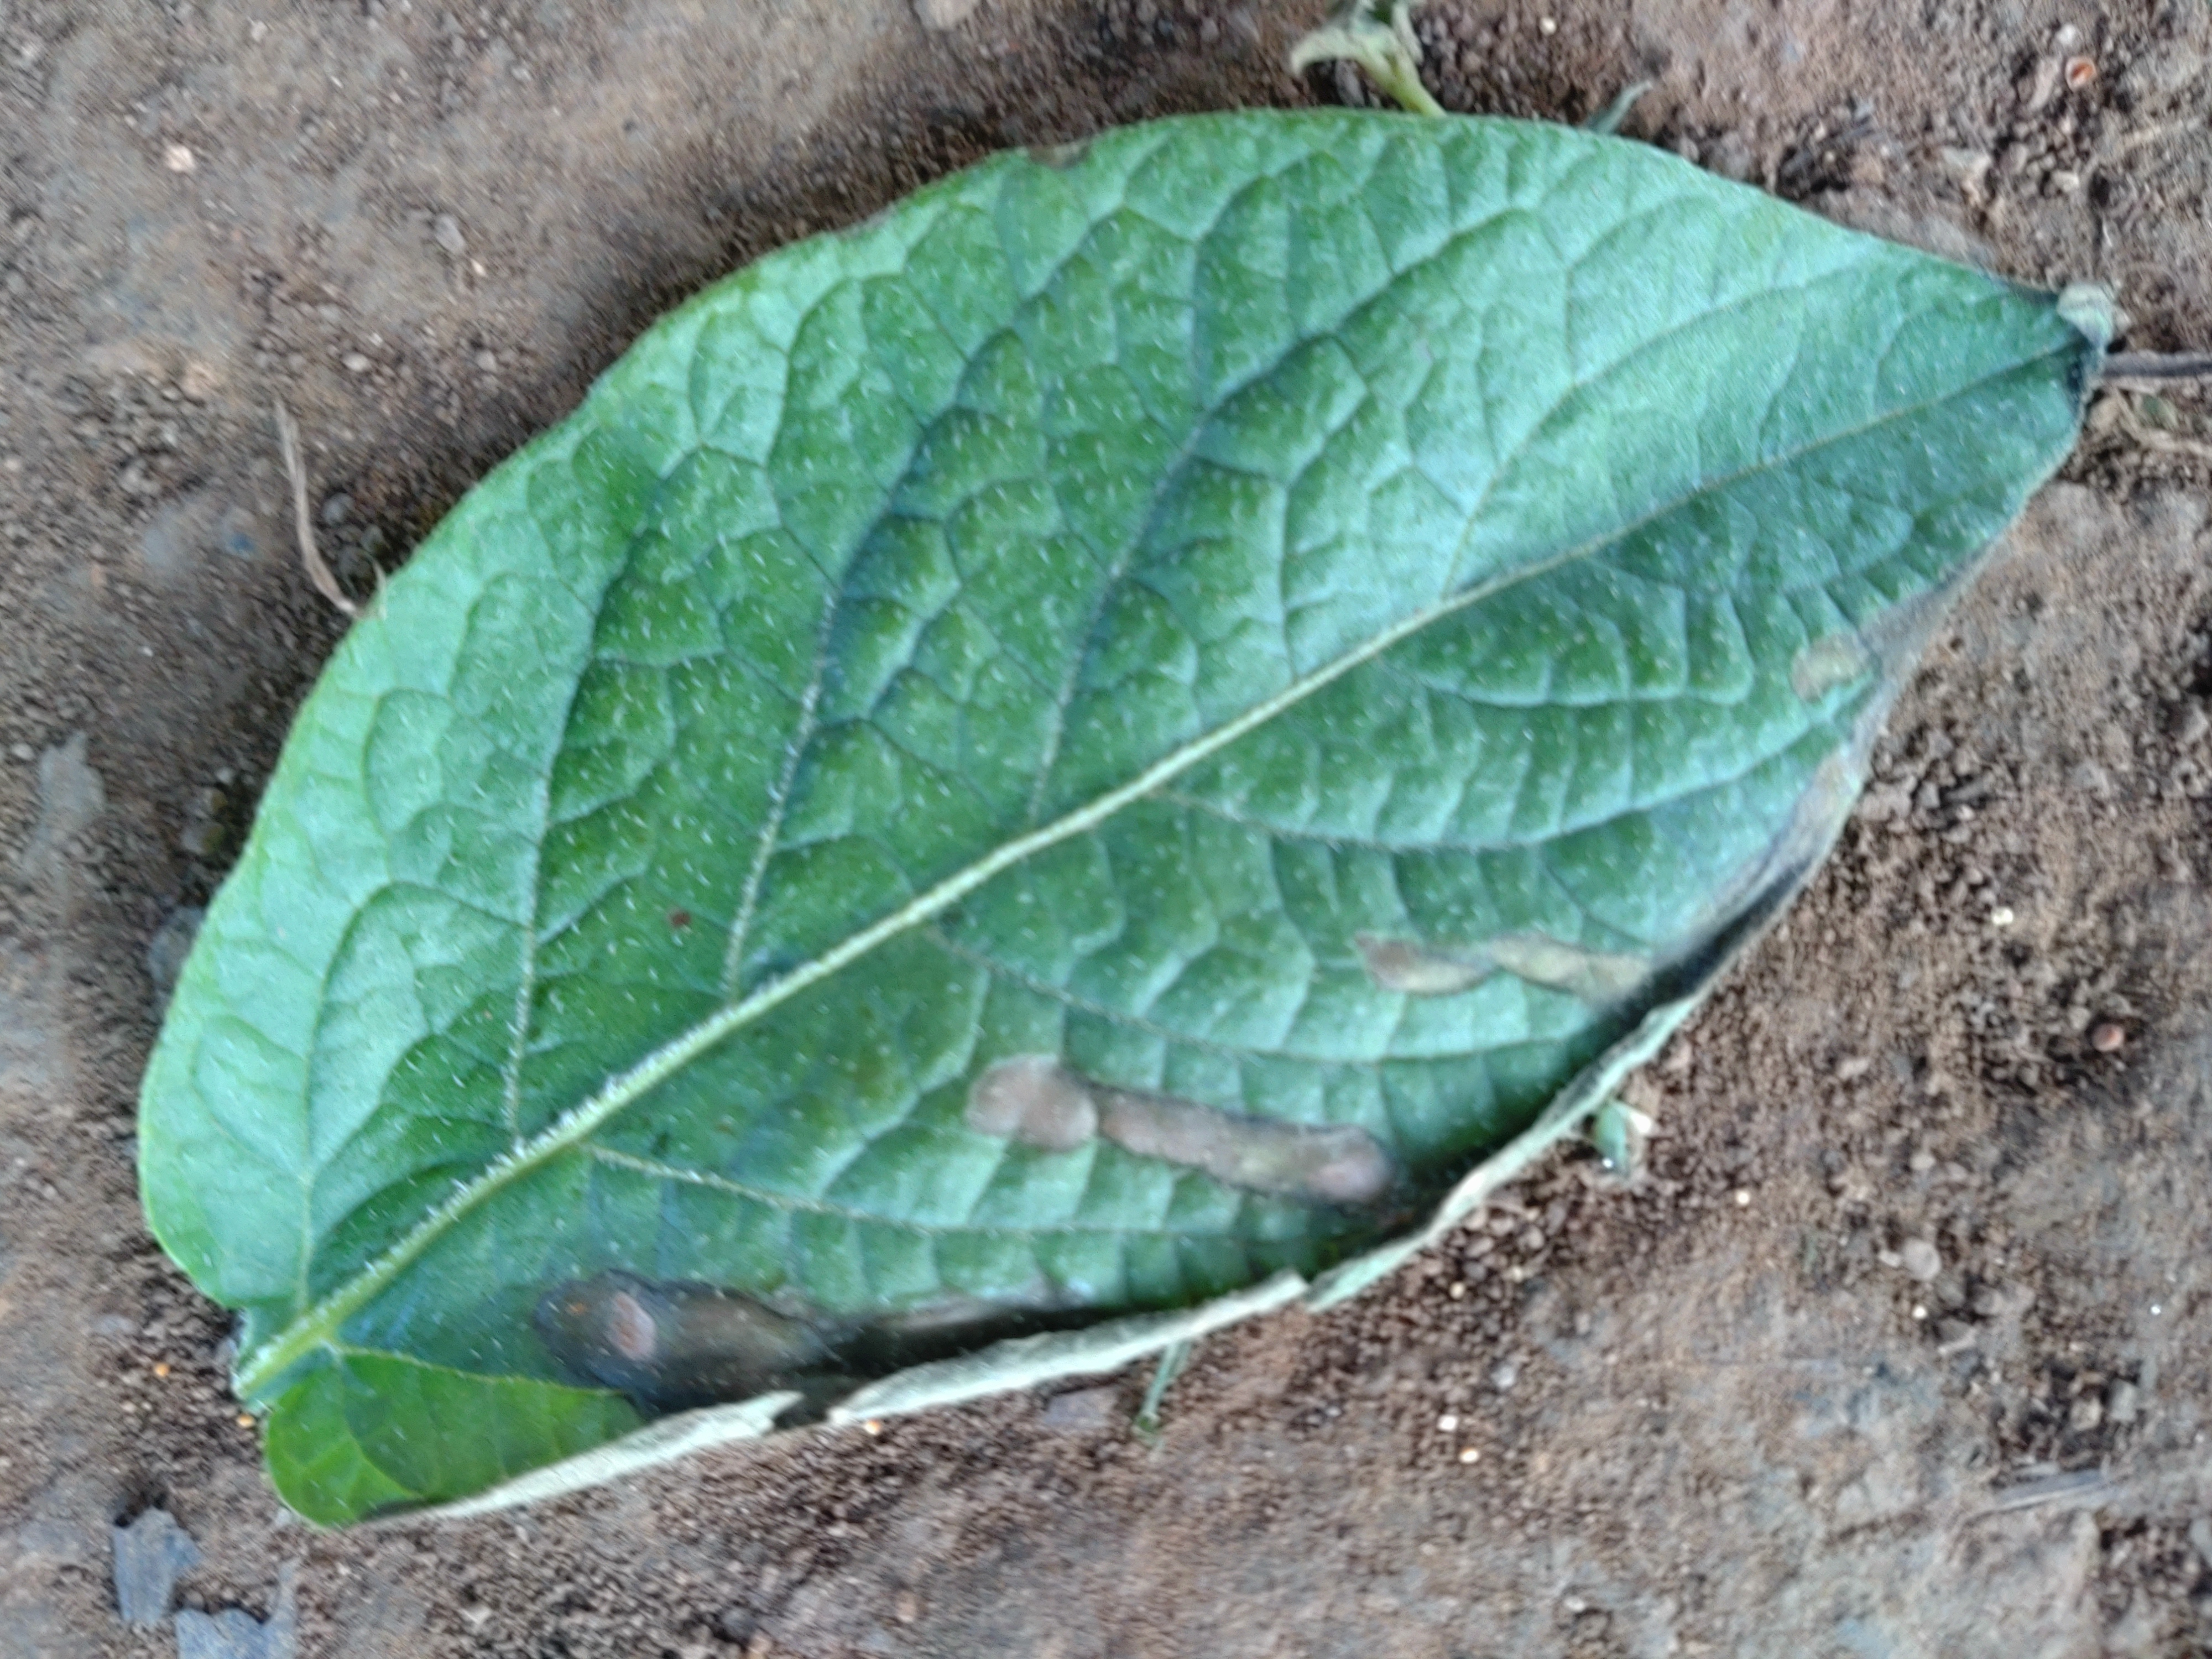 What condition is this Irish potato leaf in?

early blight
